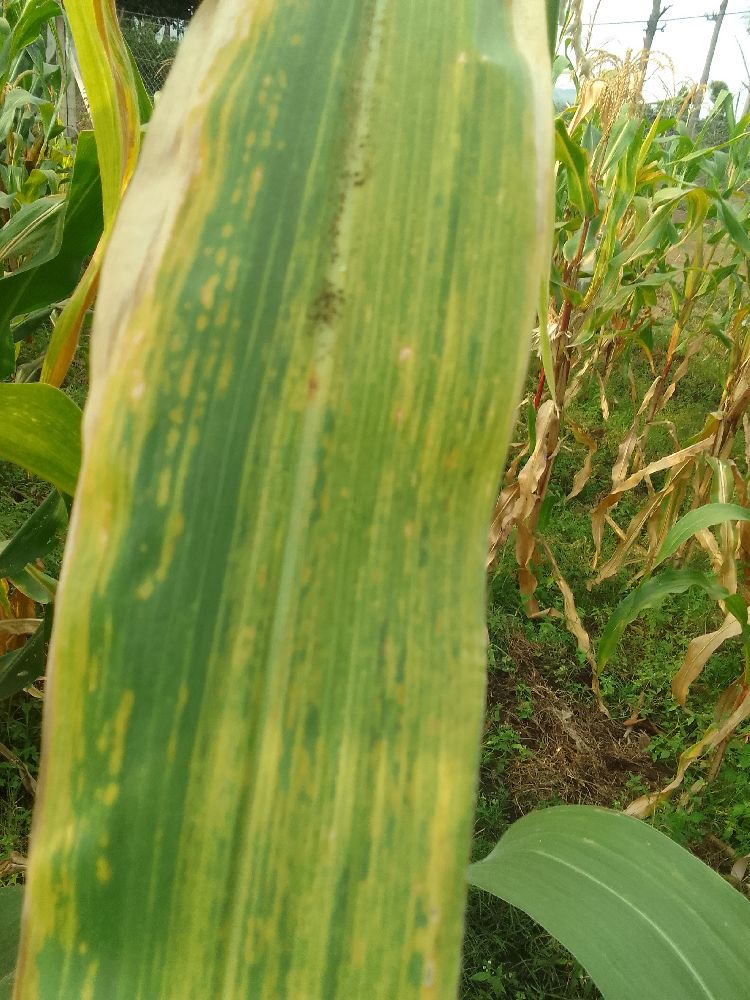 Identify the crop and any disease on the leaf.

maize, maize lethal necrosis
